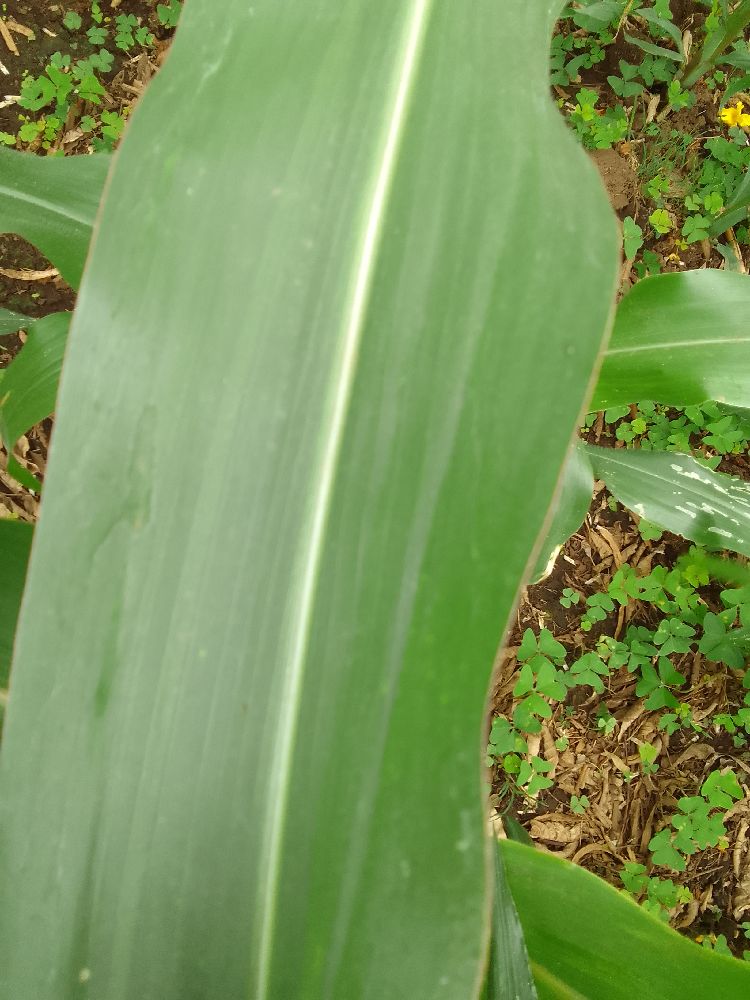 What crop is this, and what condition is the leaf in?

maize, healthy
